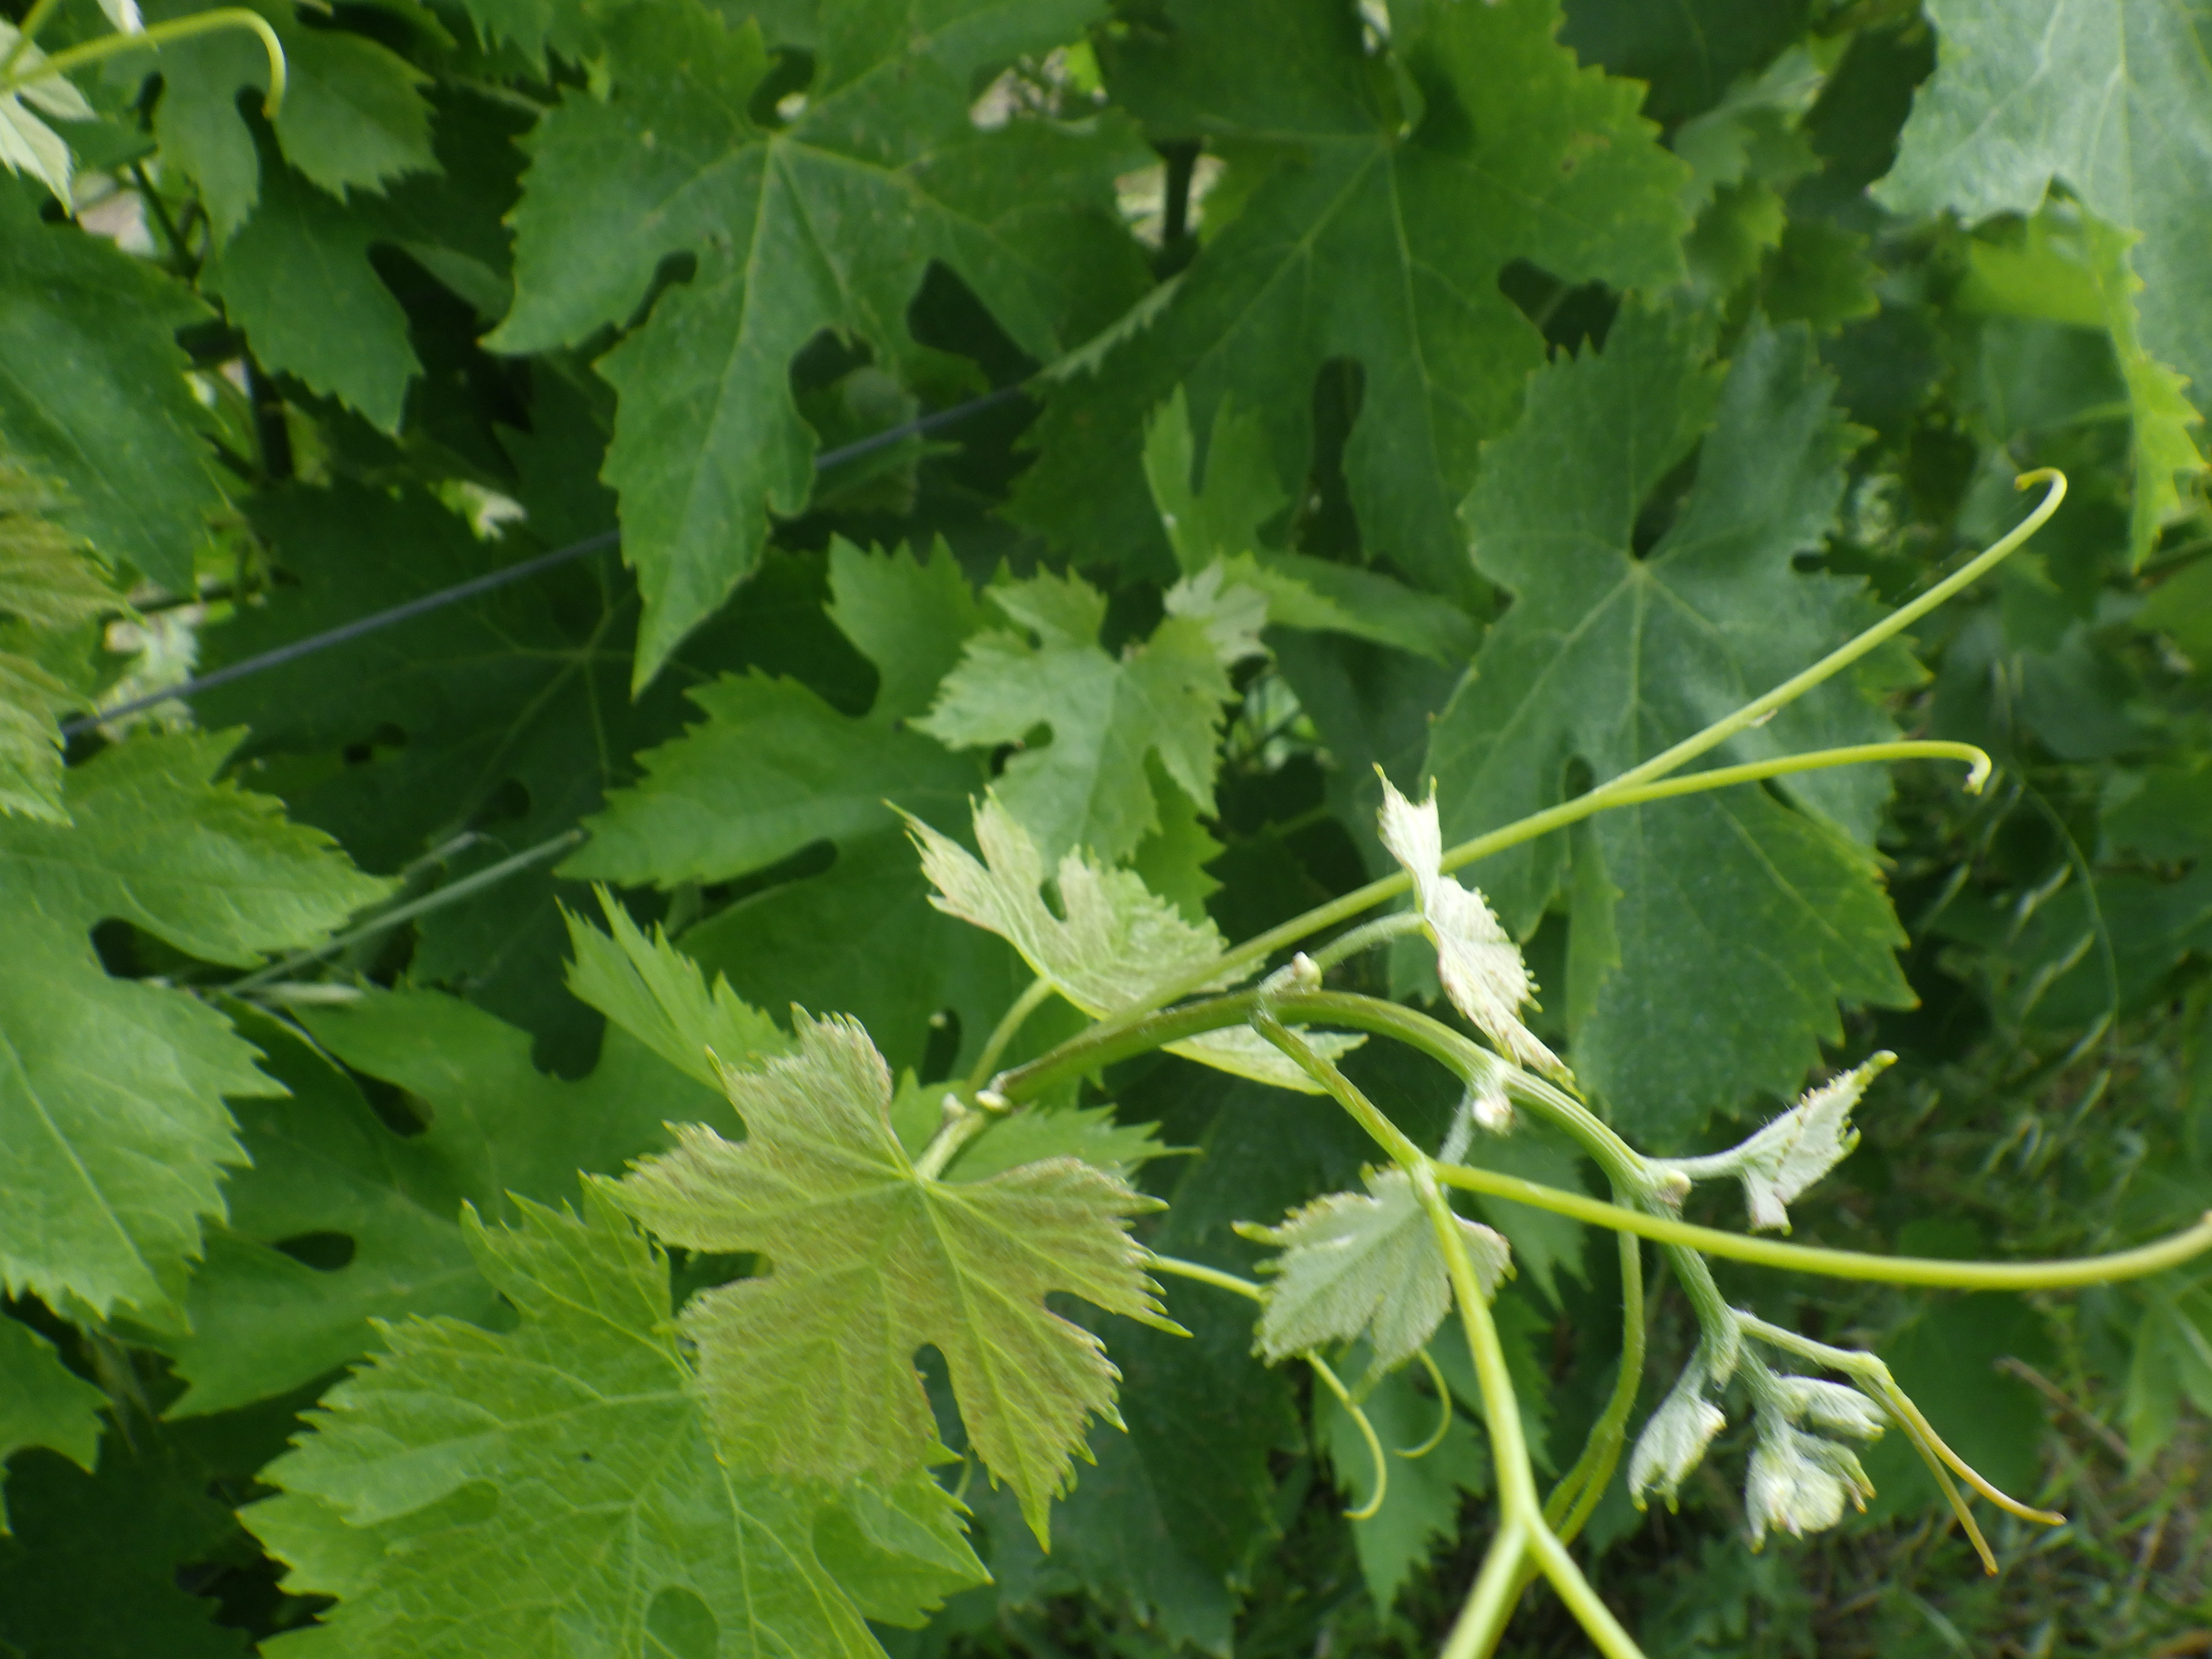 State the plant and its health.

grapevine, healthy
